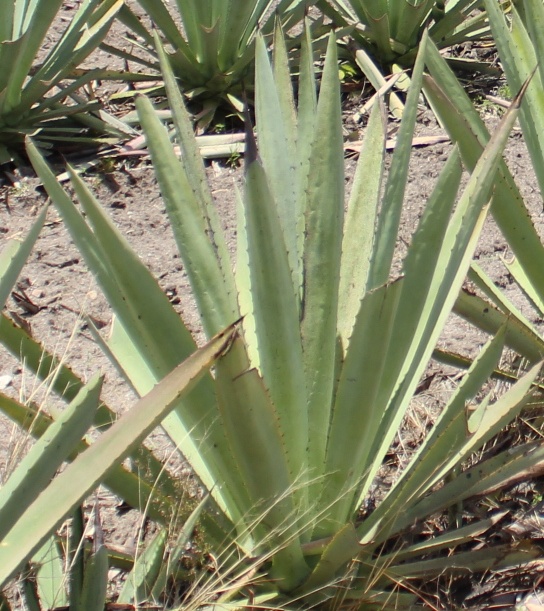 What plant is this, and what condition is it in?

agave, yellow
